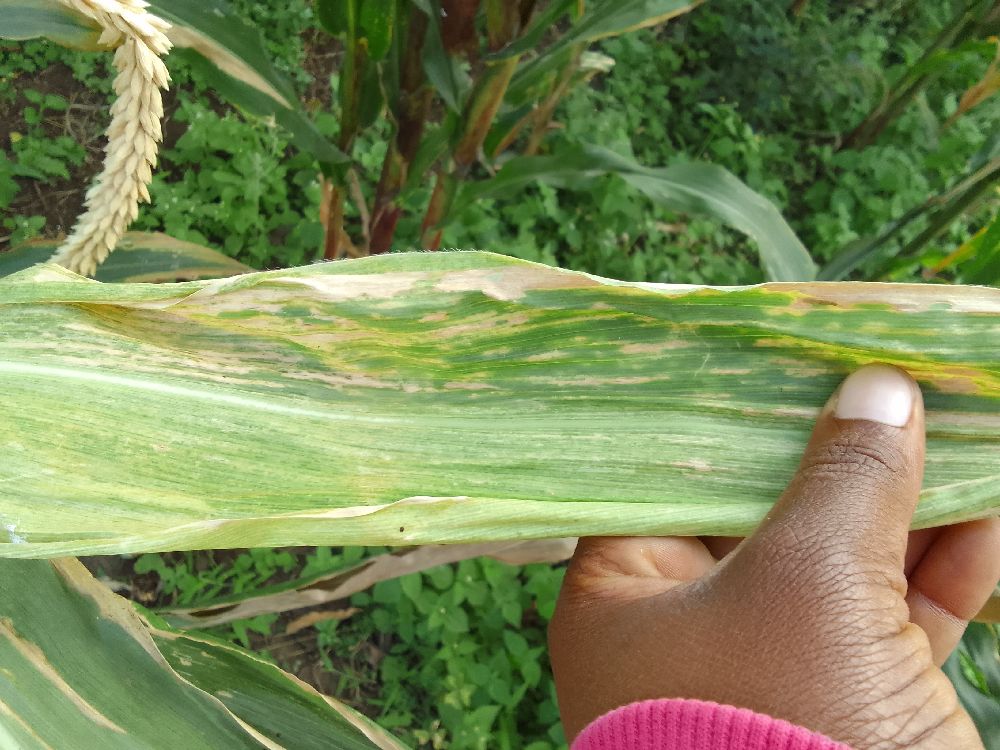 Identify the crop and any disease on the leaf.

maize, maize lethal necrosis
